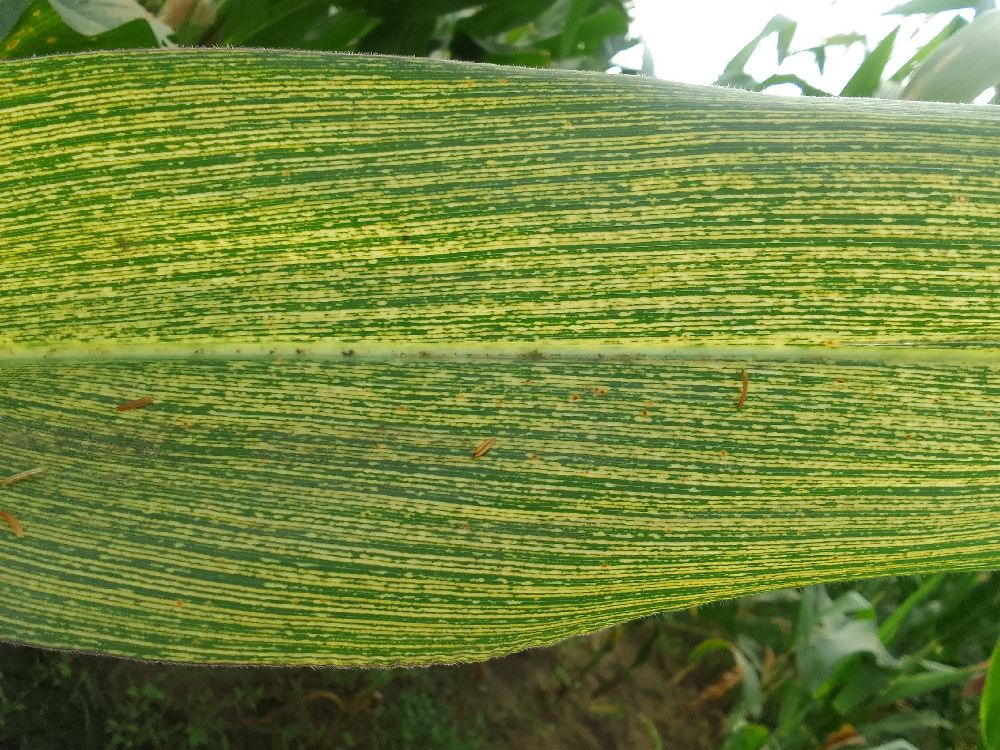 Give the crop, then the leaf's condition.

maize, maize streak virus
